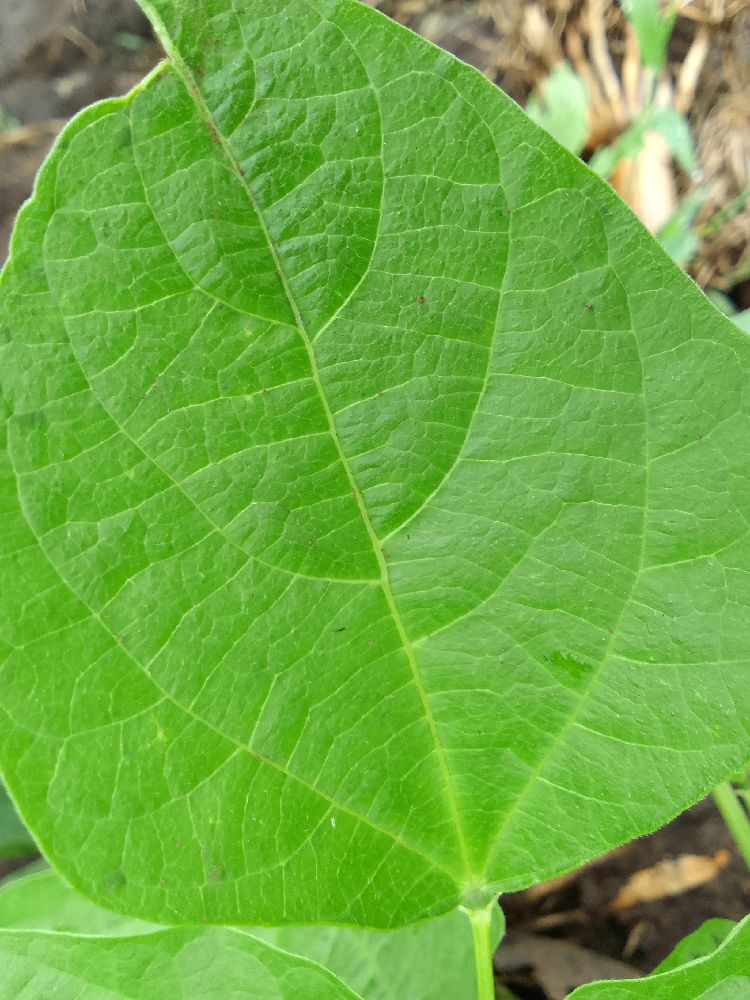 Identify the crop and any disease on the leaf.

common bean, healthy
